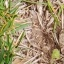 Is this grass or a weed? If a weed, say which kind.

grass
